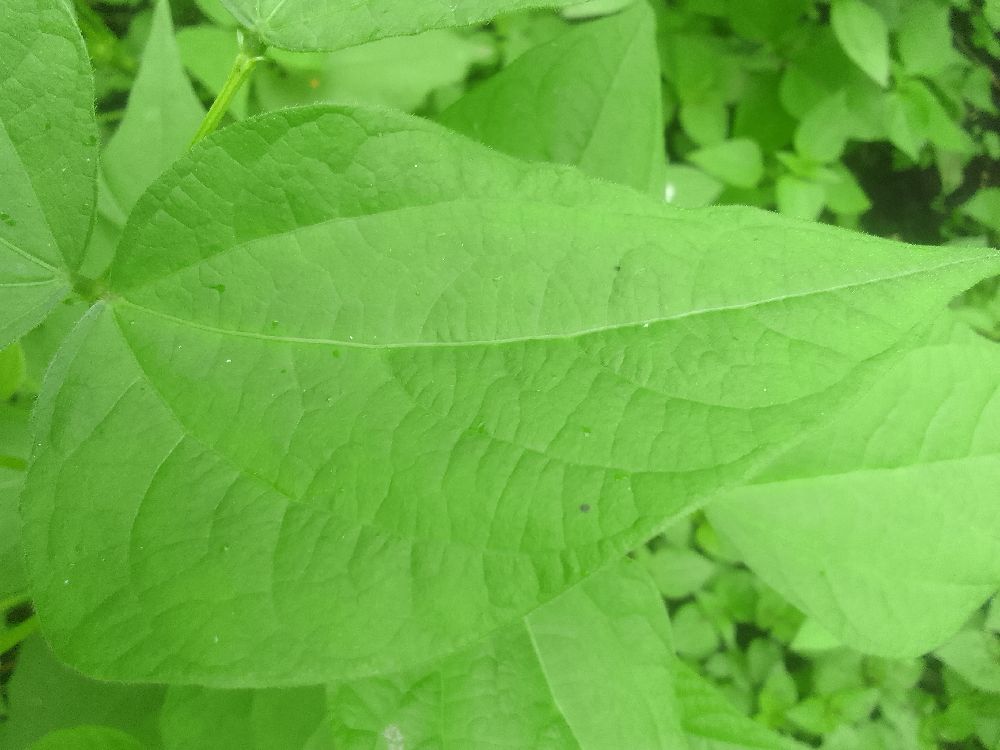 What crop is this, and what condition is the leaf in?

common bean, healthy
